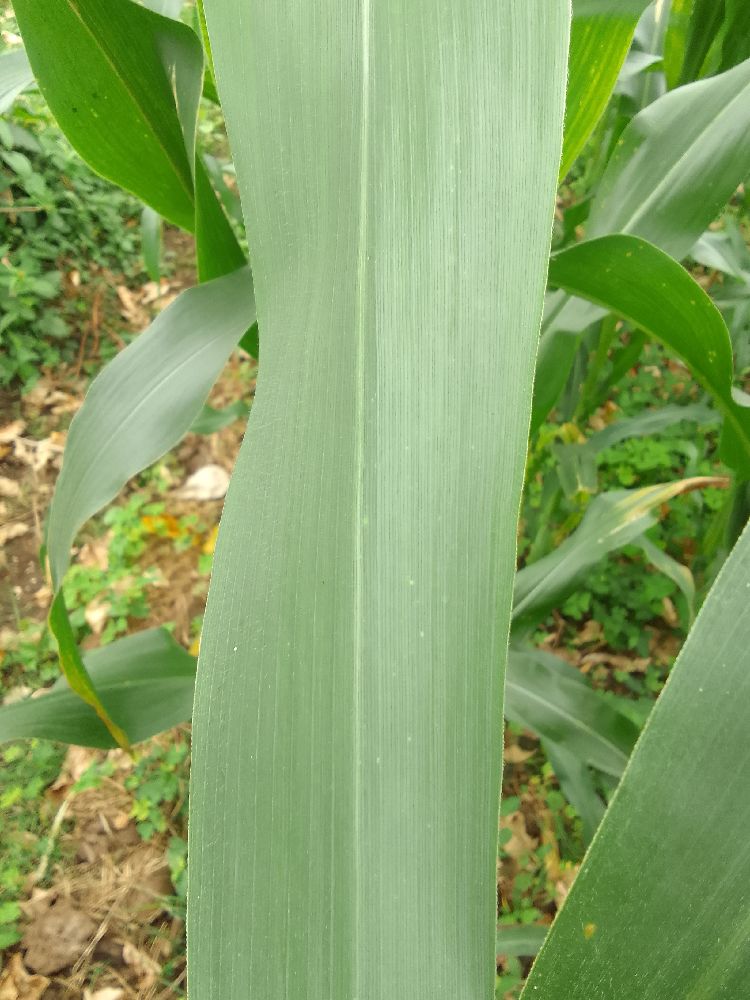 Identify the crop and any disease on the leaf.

maize, healthy
